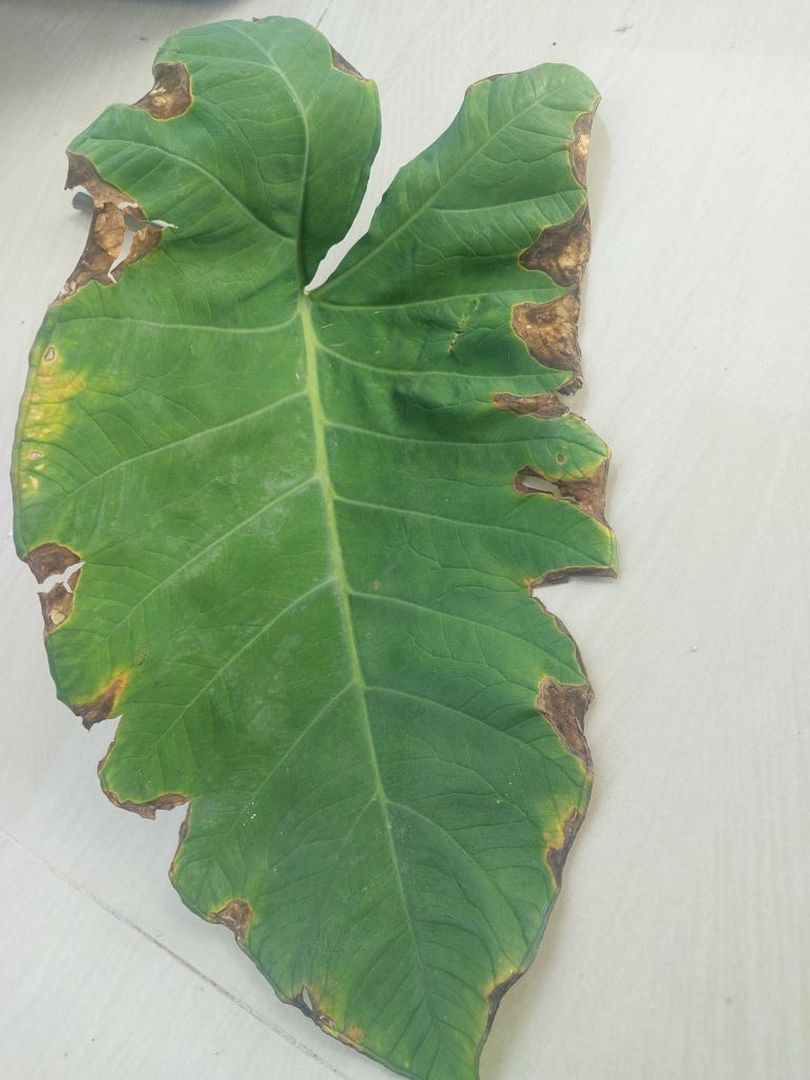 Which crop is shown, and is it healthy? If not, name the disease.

taro, leaf blight
